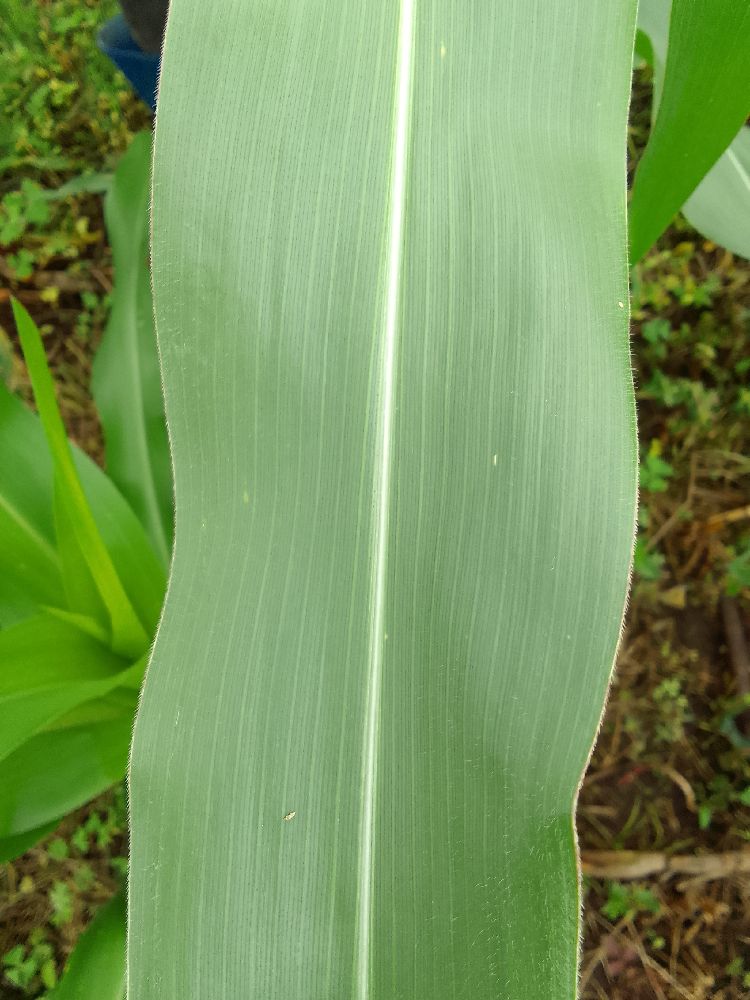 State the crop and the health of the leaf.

maize, healthy
